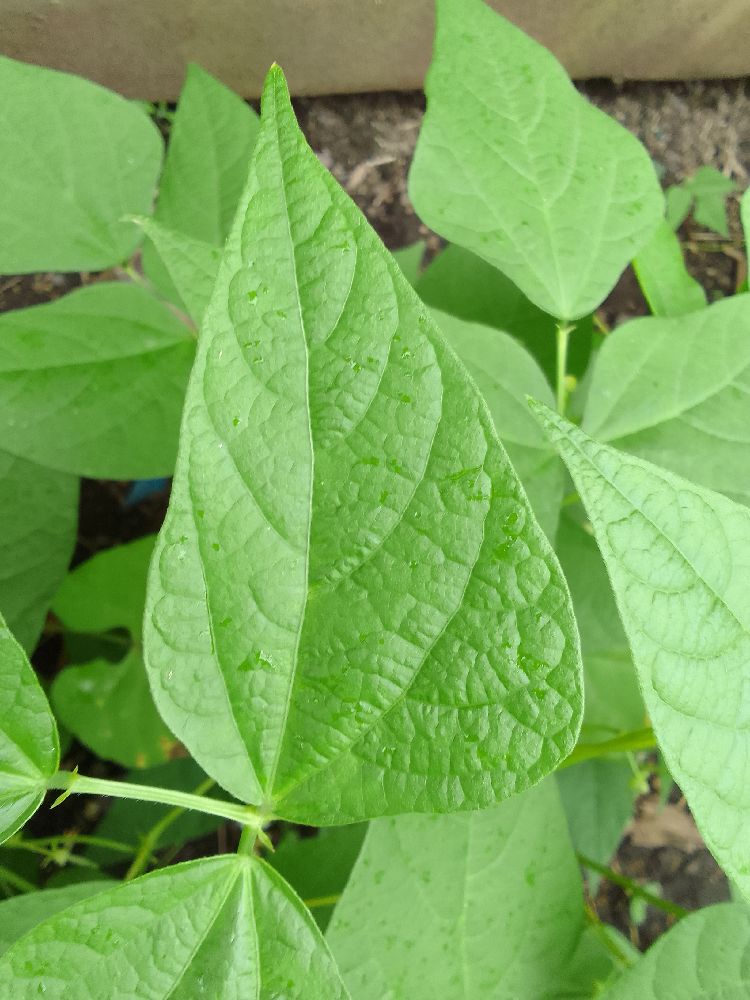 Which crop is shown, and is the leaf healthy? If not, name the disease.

common bean, healthy
